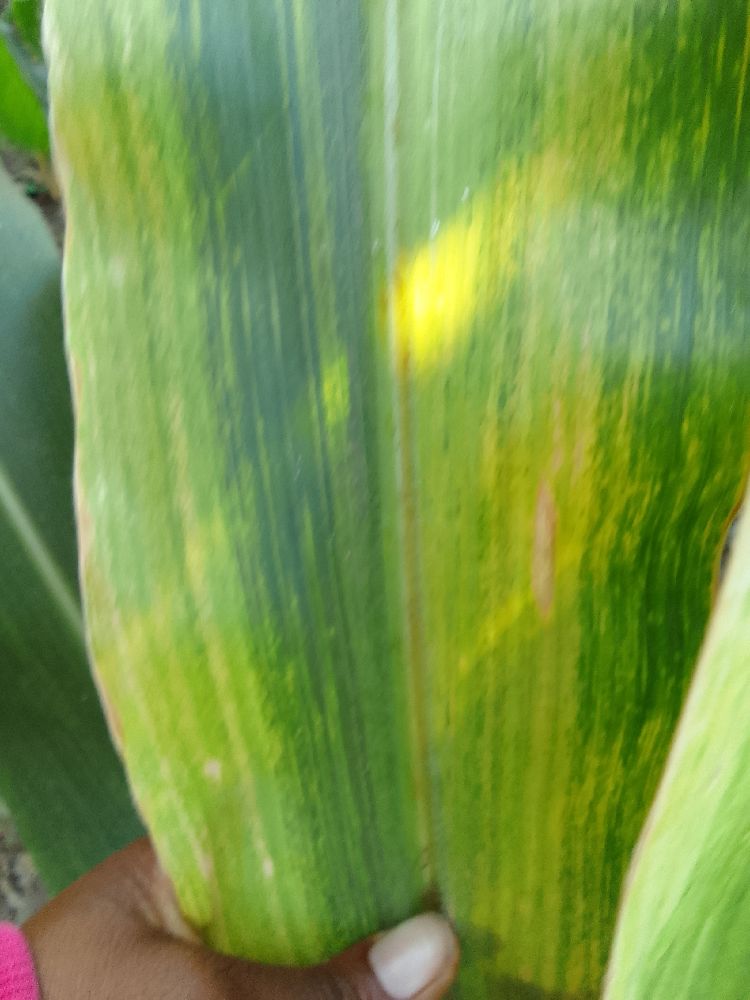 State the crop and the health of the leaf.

maize, maize lethal necrosis
